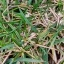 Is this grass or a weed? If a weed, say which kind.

grass
